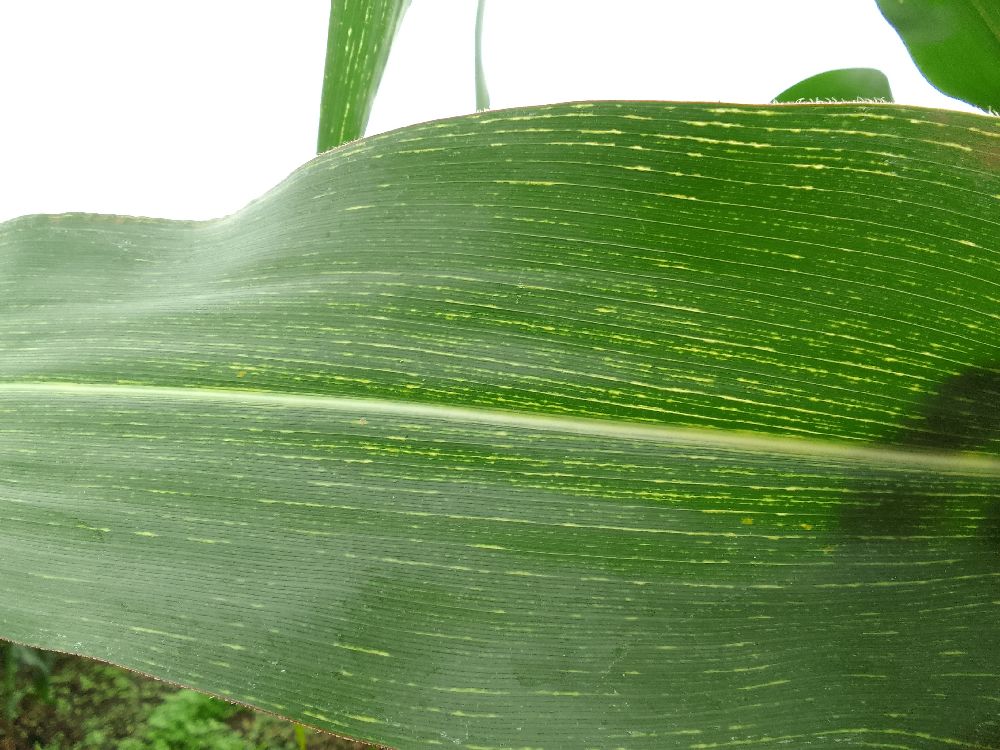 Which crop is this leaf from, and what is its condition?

maize, maize streak virus
